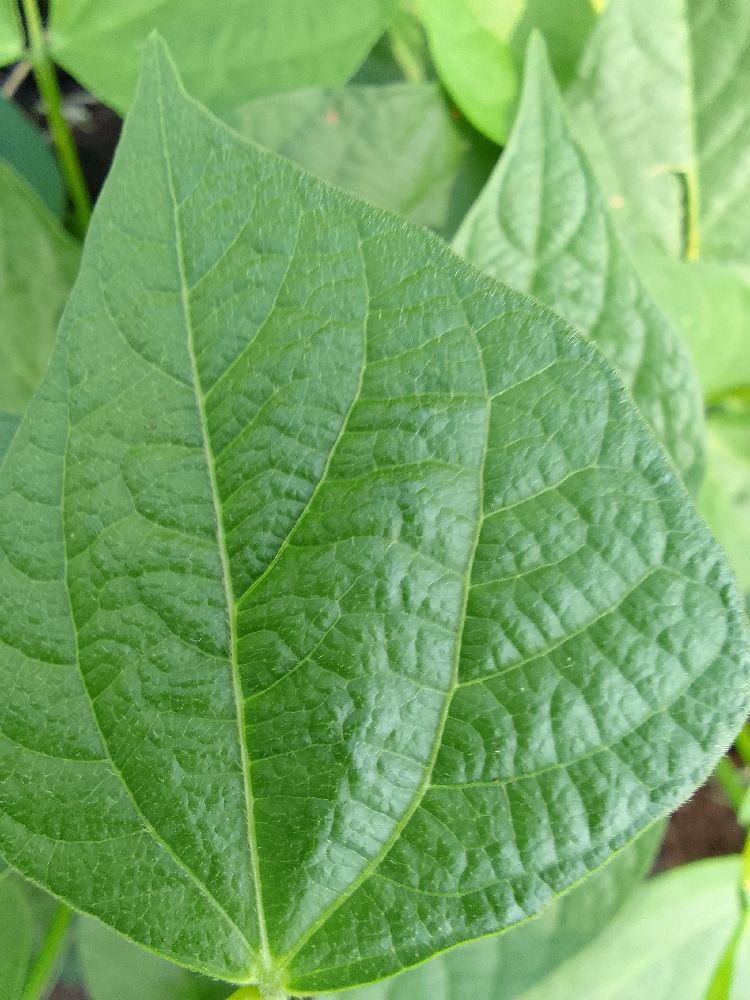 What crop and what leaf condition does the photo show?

common bean, healthy
